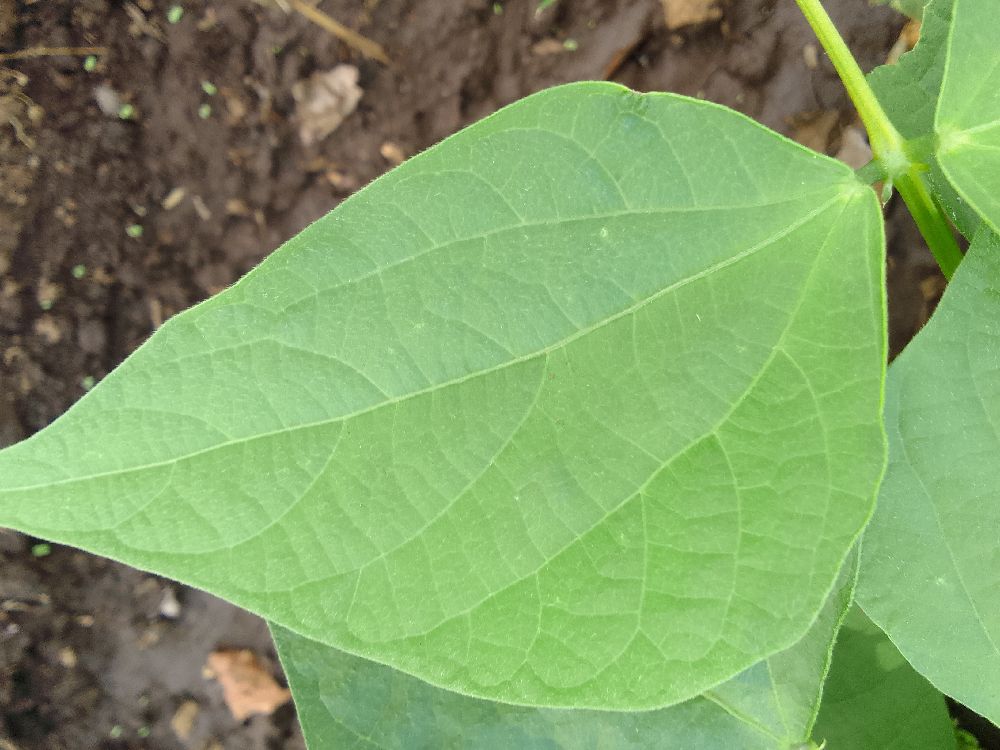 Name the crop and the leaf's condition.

common bean, healthy
